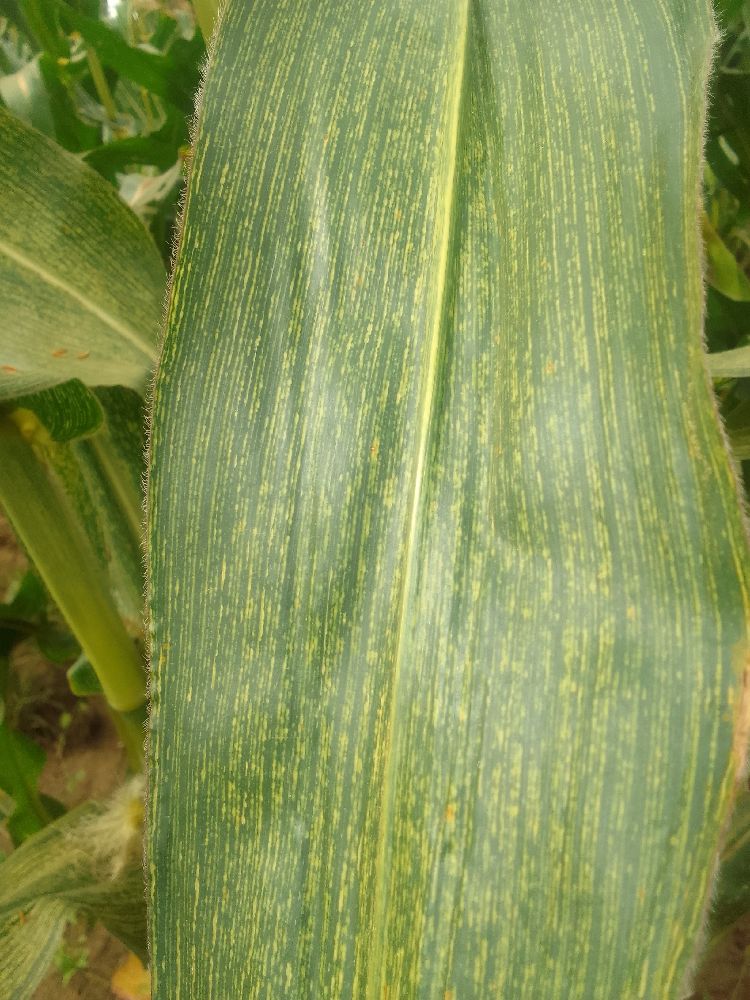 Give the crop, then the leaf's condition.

maize, maize streak virus
